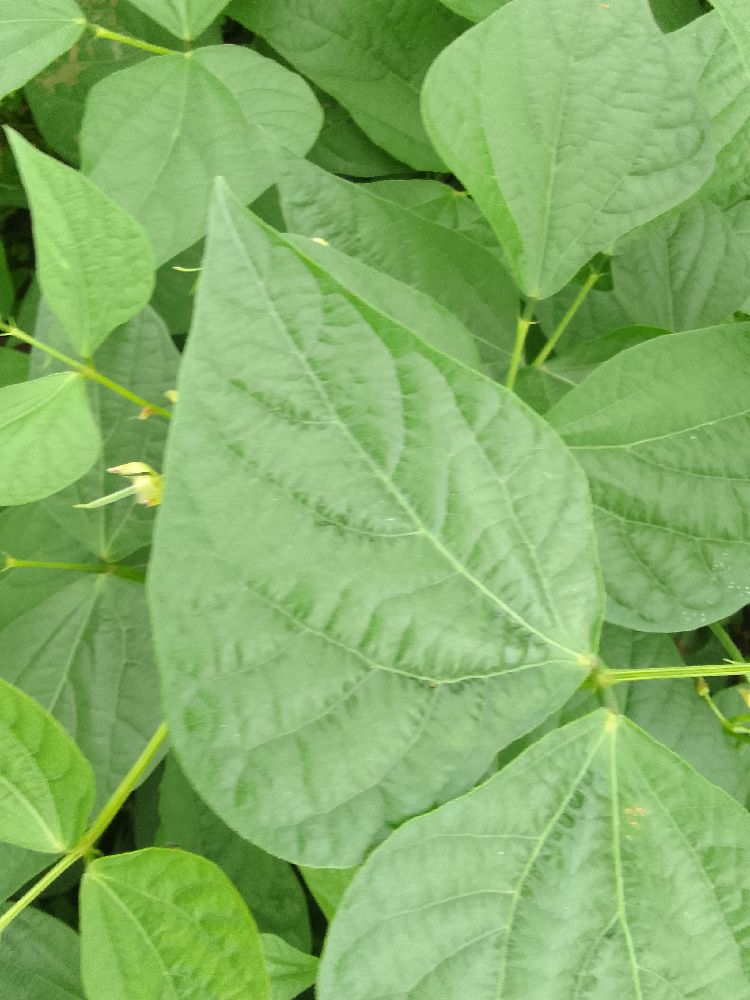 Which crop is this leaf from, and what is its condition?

common bean, healthy
